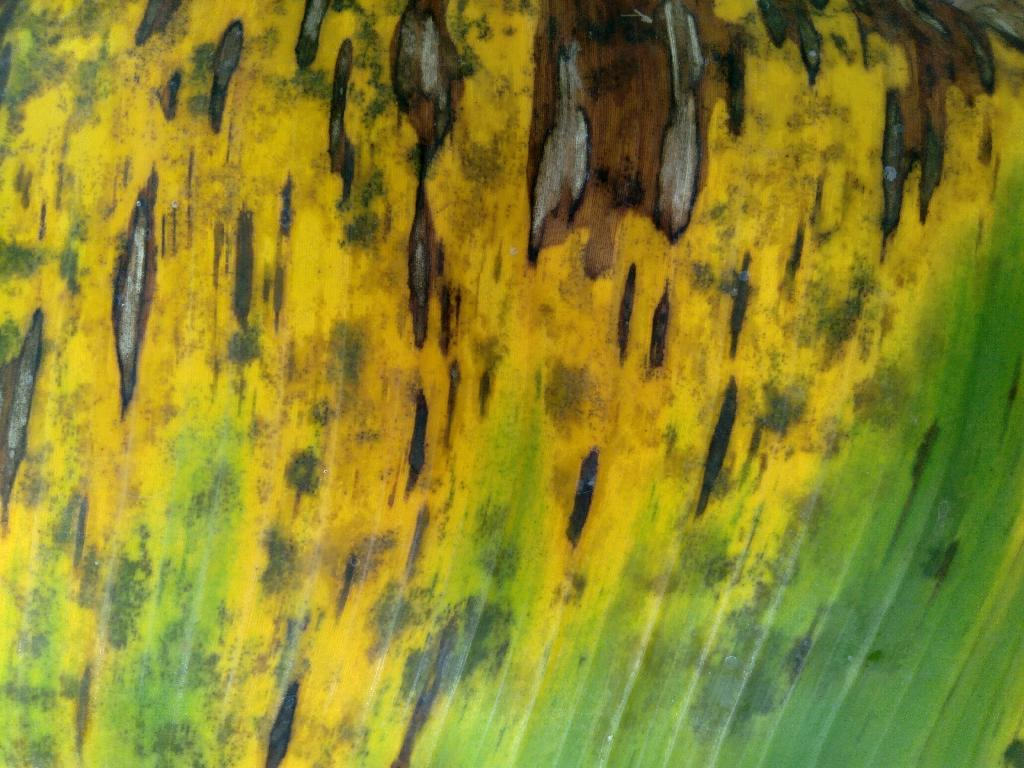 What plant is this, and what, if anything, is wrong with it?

banana, black sigatoka
